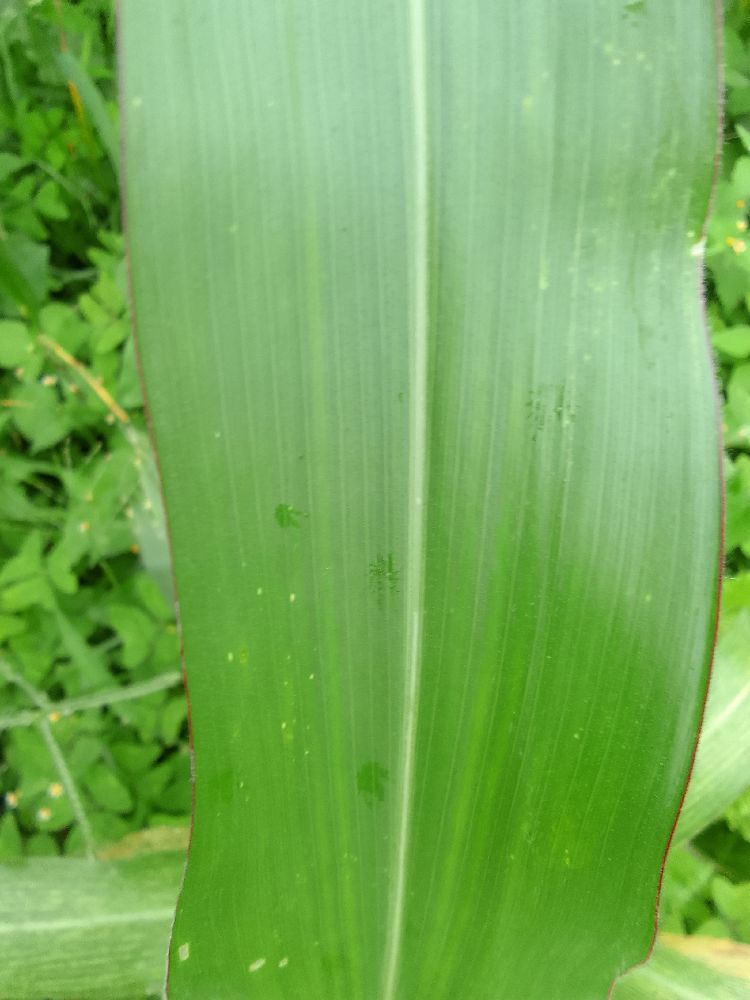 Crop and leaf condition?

maize, healthy
